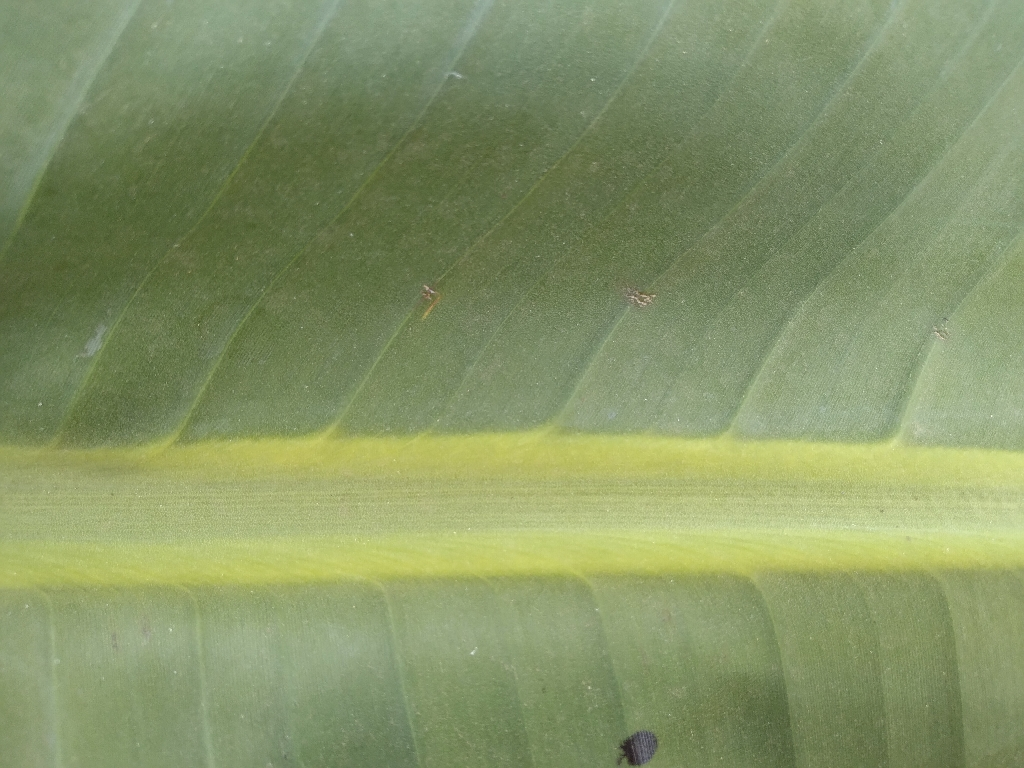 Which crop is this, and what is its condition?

banana, healthy
